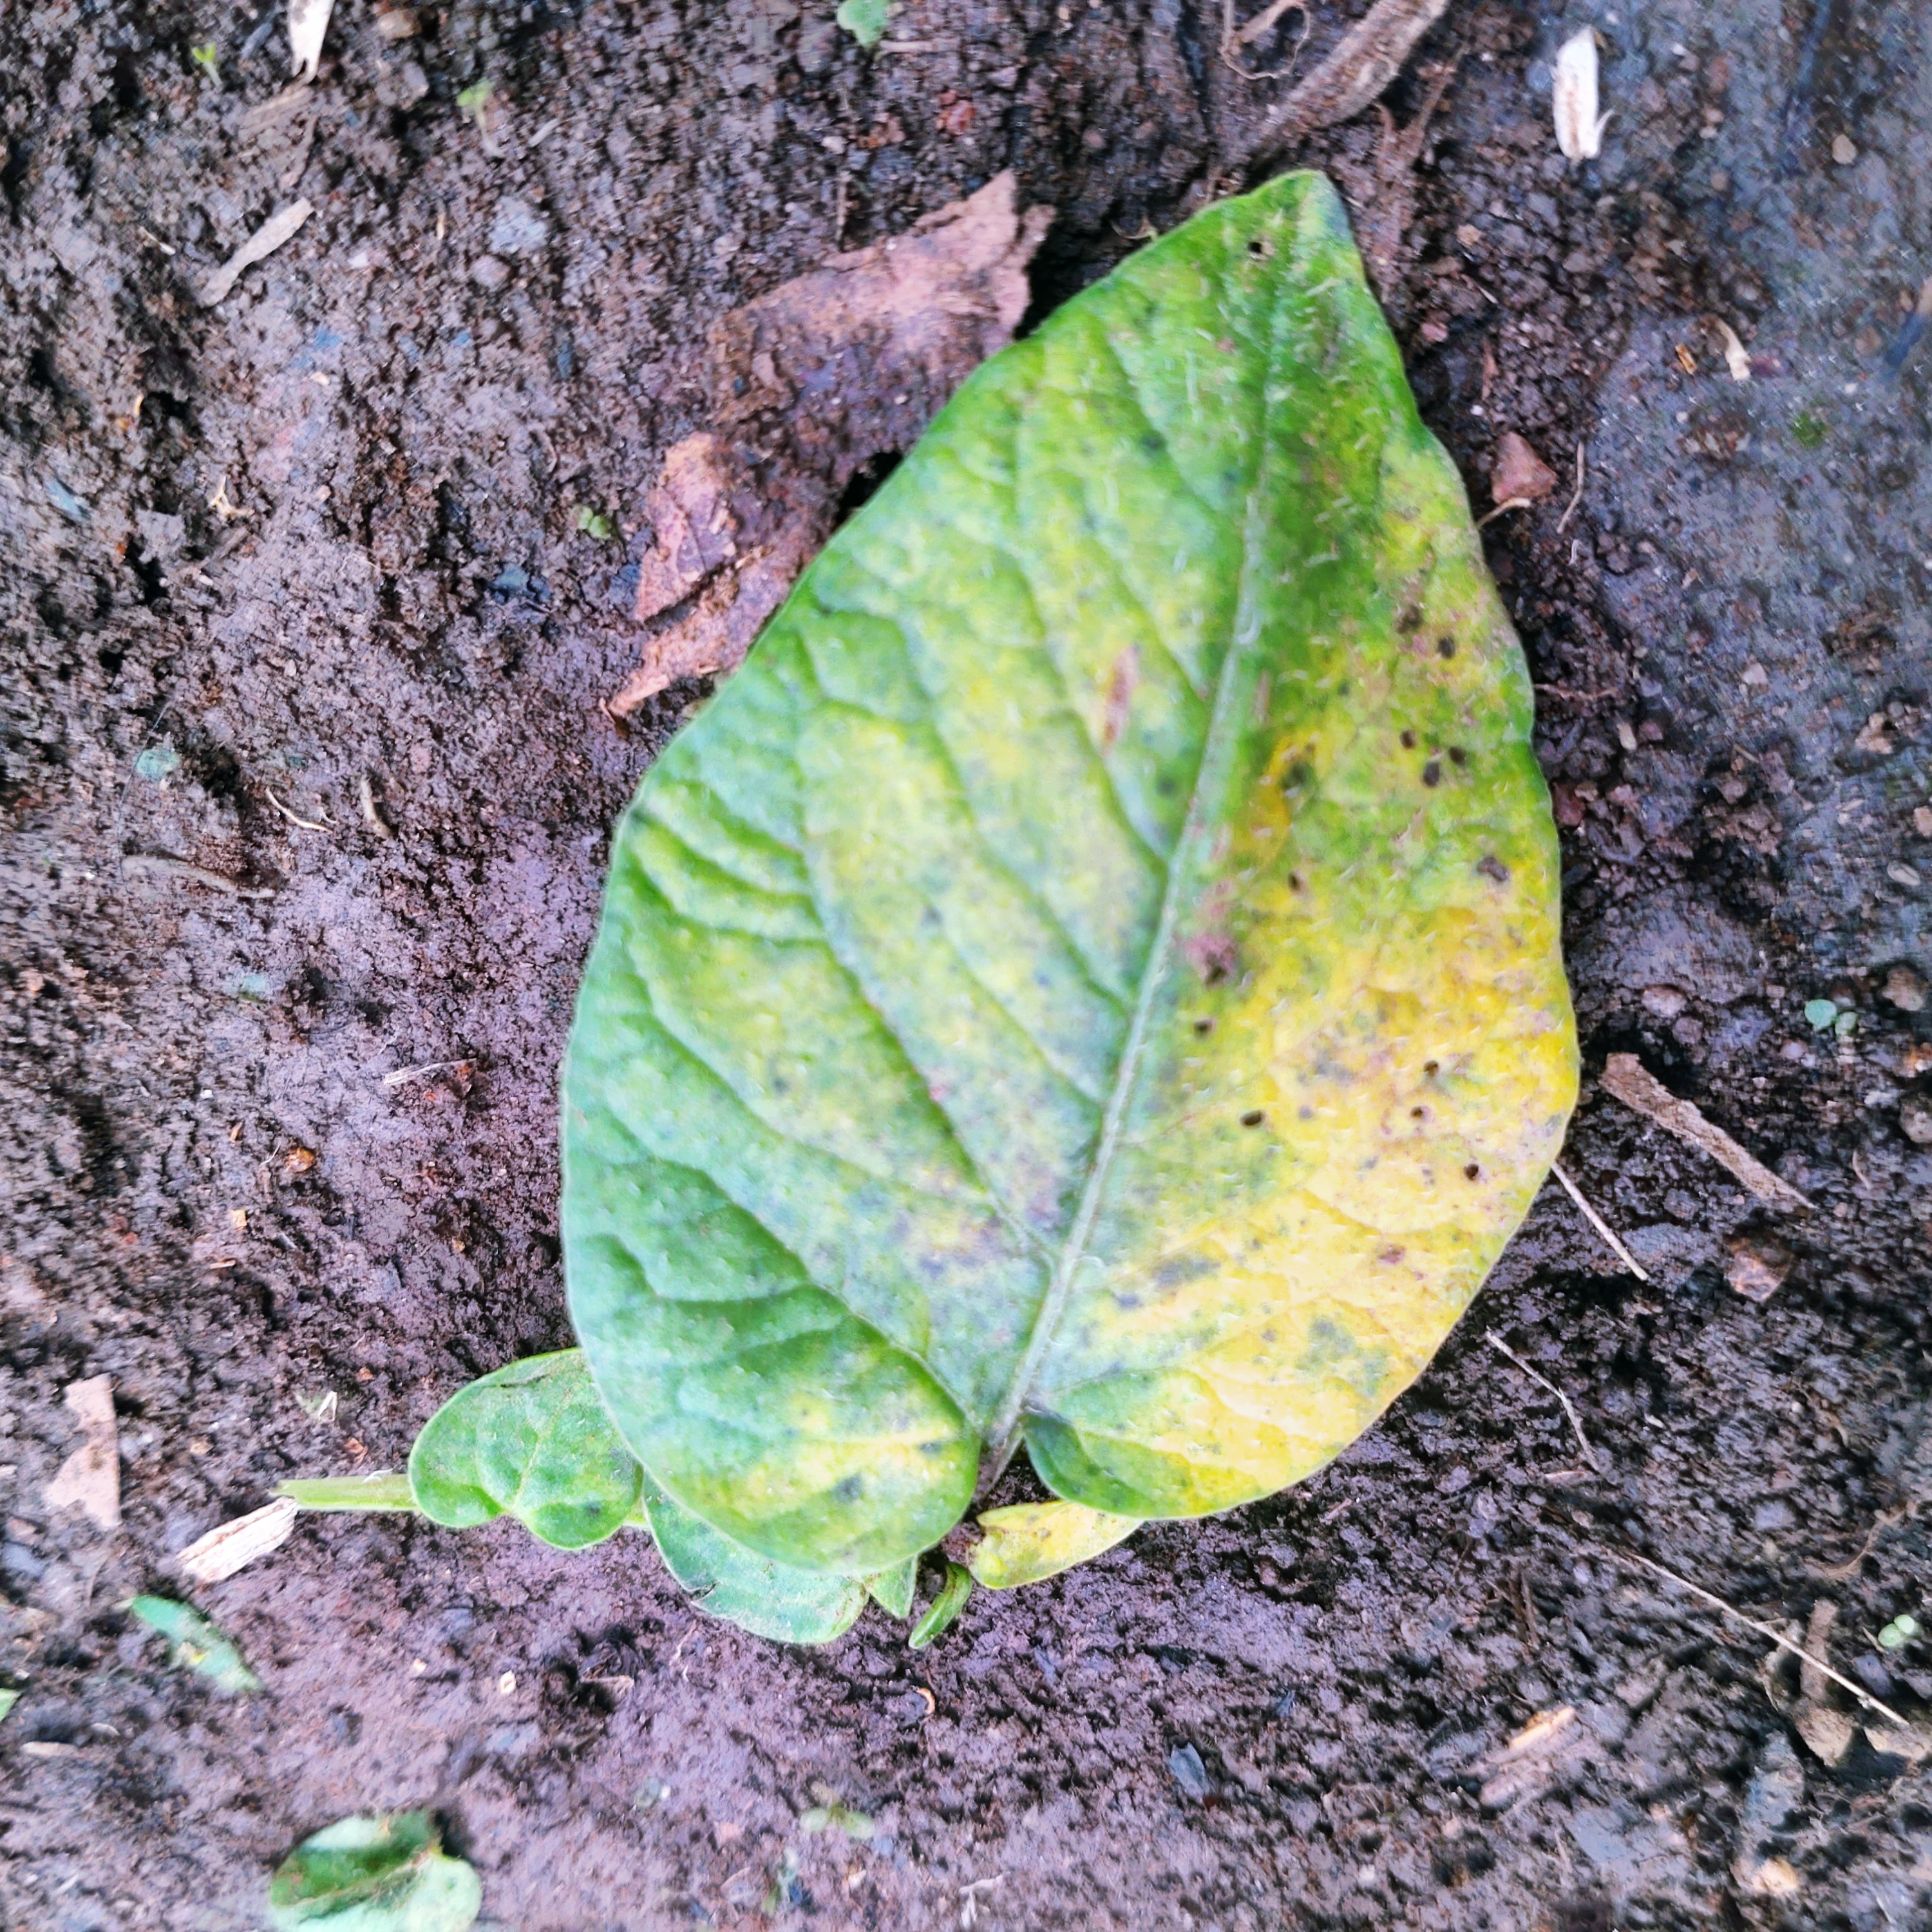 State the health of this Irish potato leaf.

late blight
